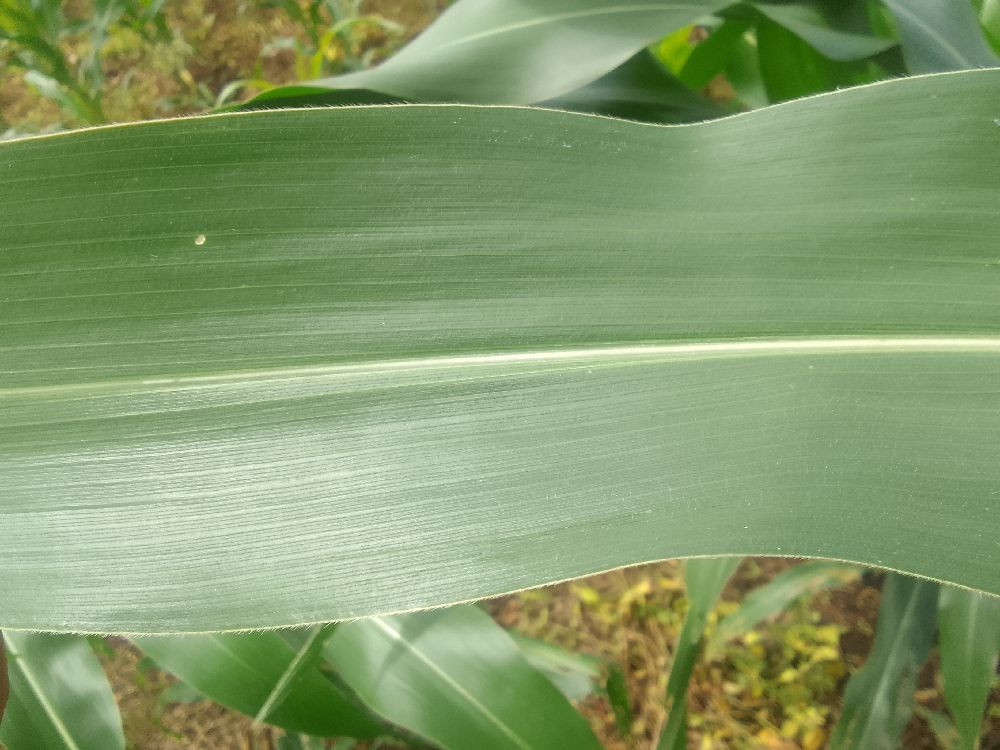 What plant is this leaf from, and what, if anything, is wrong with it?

maize, healthy
